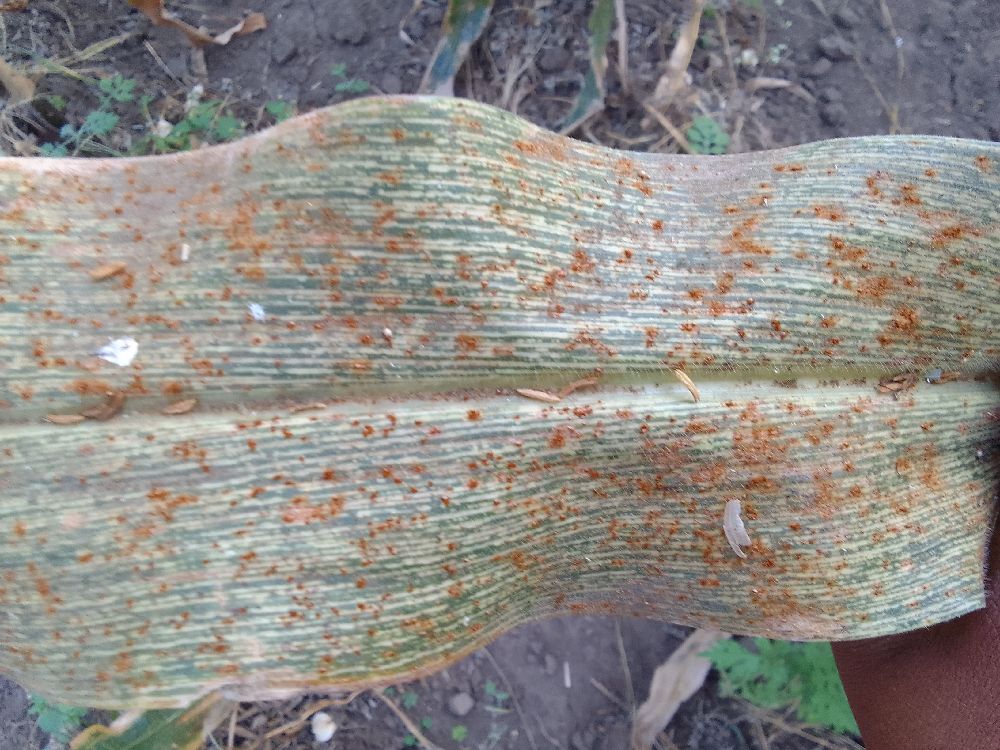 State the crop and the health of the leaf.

maize, maize streak virus
